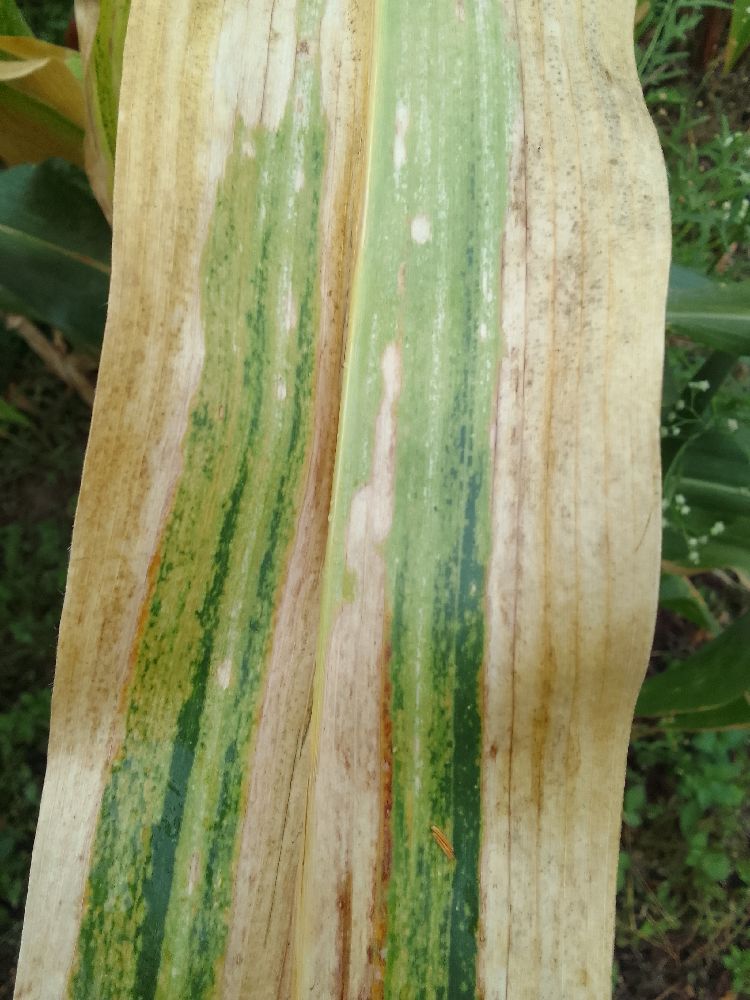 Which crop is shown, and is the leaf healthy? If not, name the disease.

maize, maize lethal necrosis
